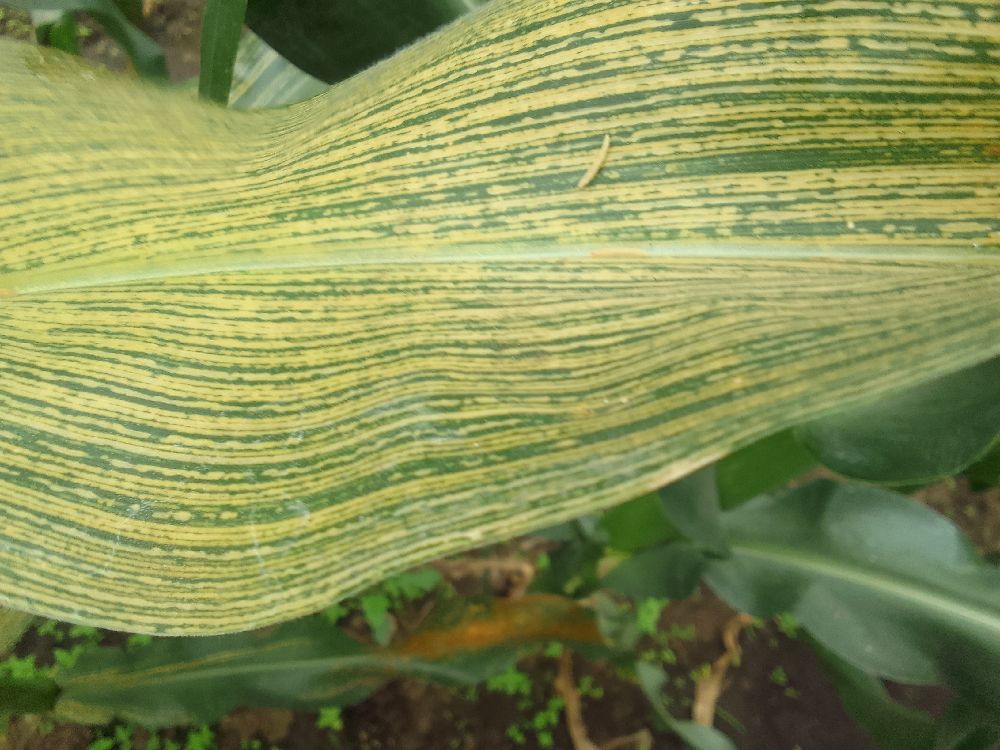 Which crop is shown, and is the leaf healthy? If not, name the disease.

maize, maize streak virus
